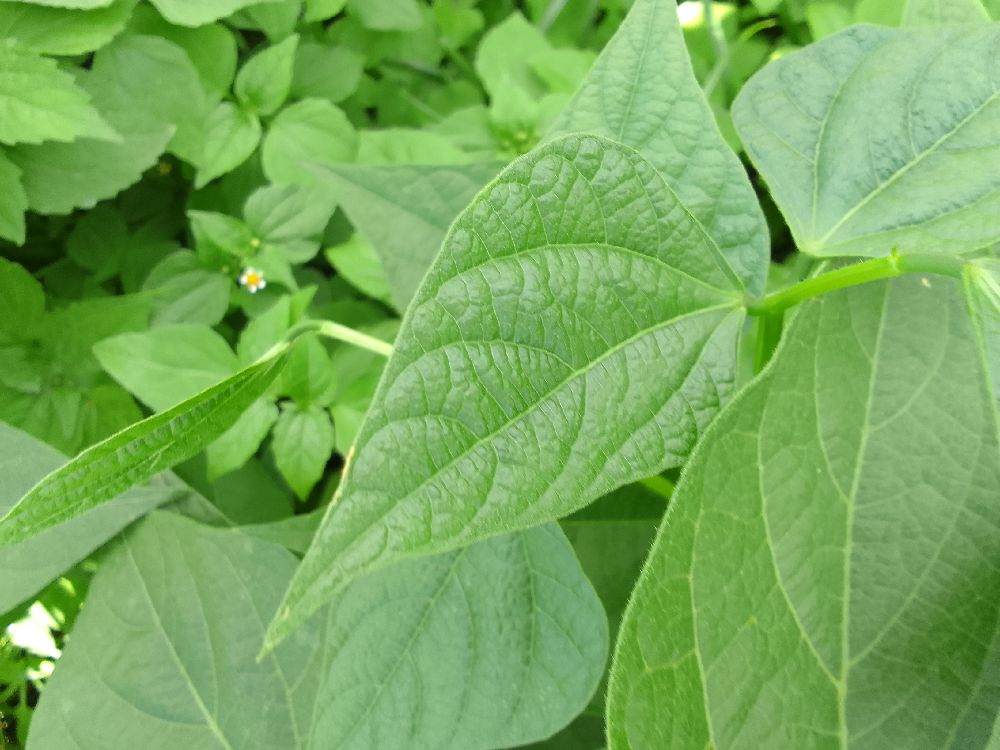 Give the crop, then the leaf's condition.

common bean, healthy
